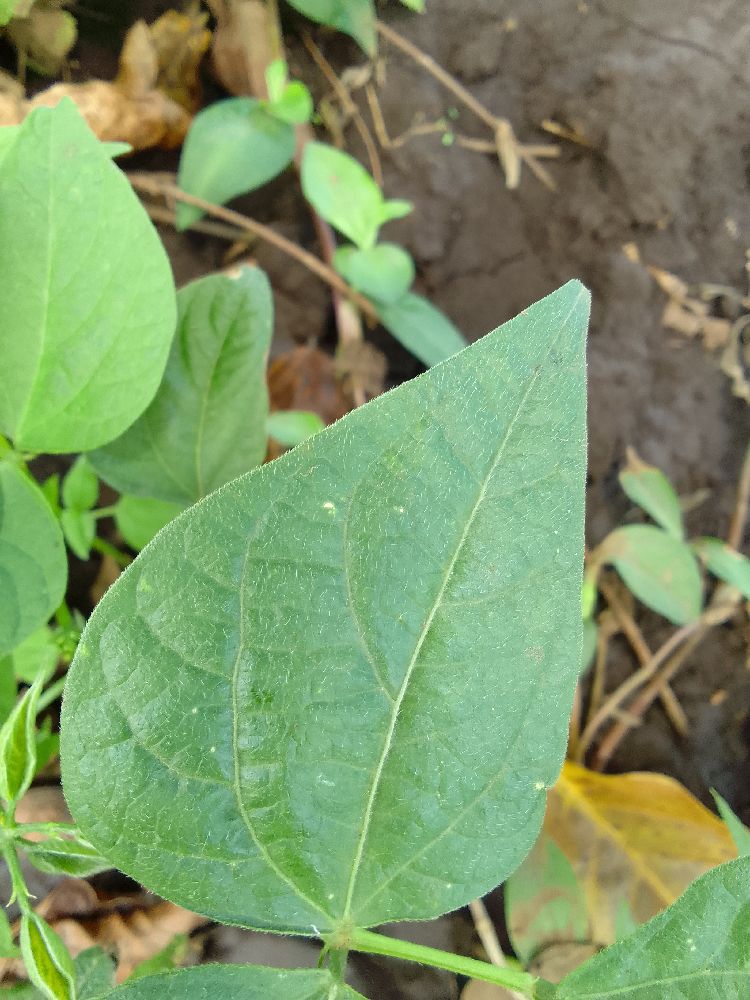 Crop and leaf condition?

common bean, healthy
